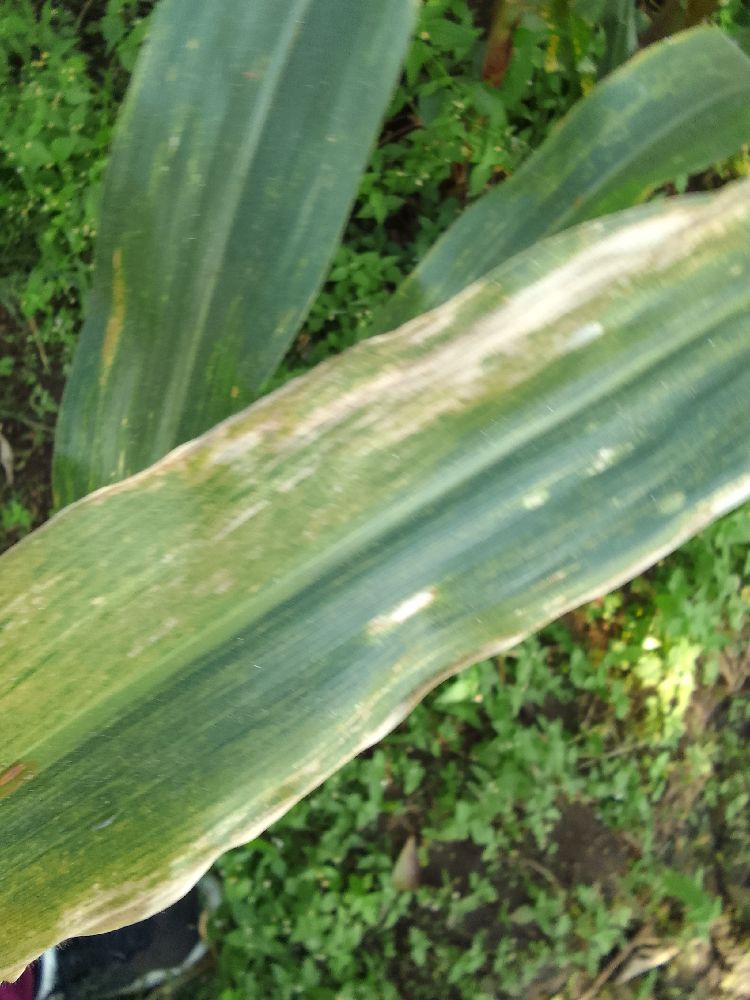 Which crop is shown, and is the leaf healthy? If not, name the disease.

maize, maize lethal necrosis
